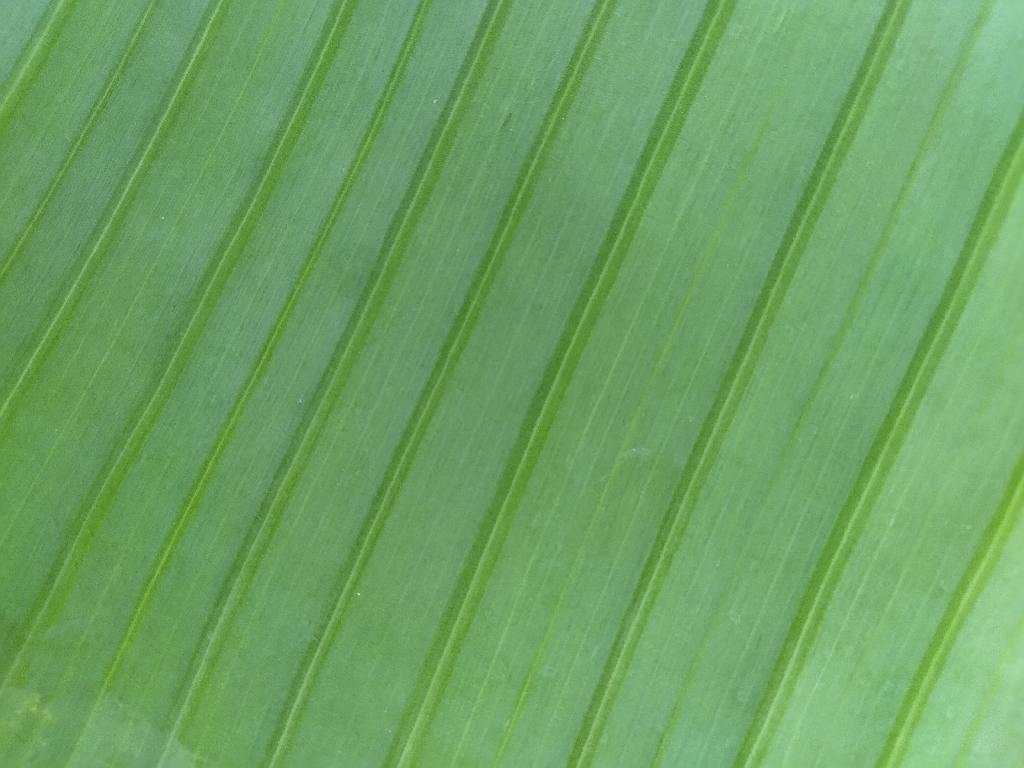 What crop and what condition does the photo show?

banana, healthy
